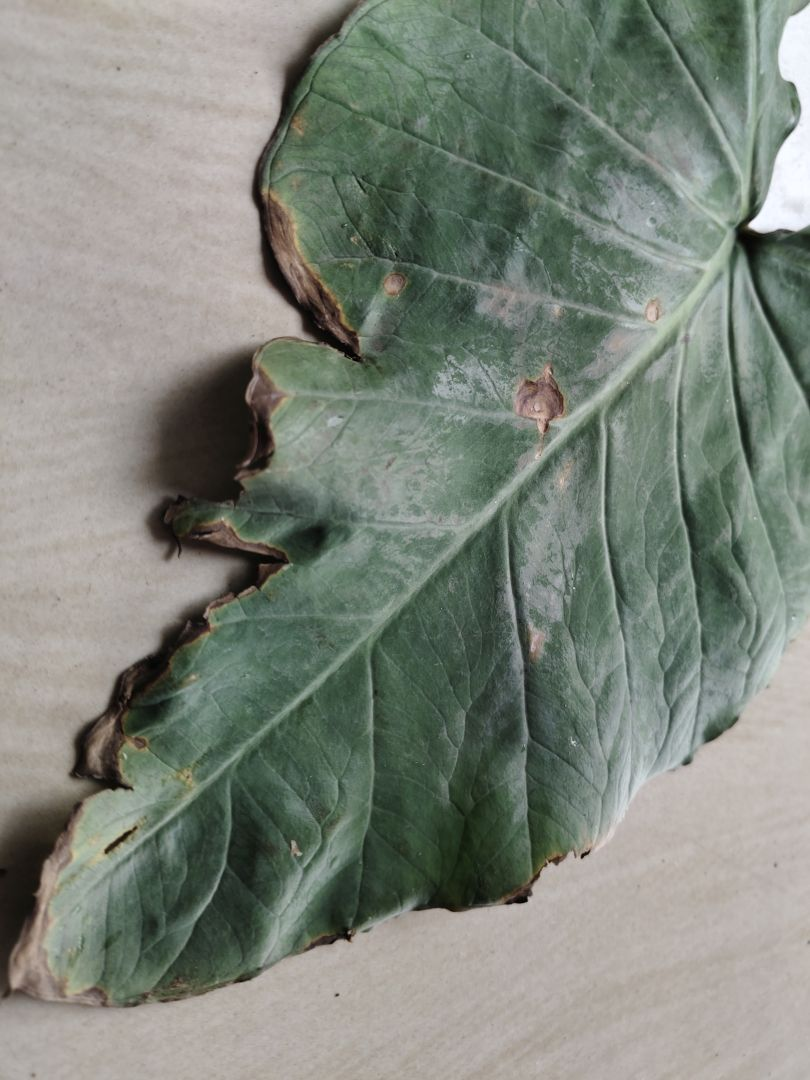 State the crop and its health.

taro, leaf blight
